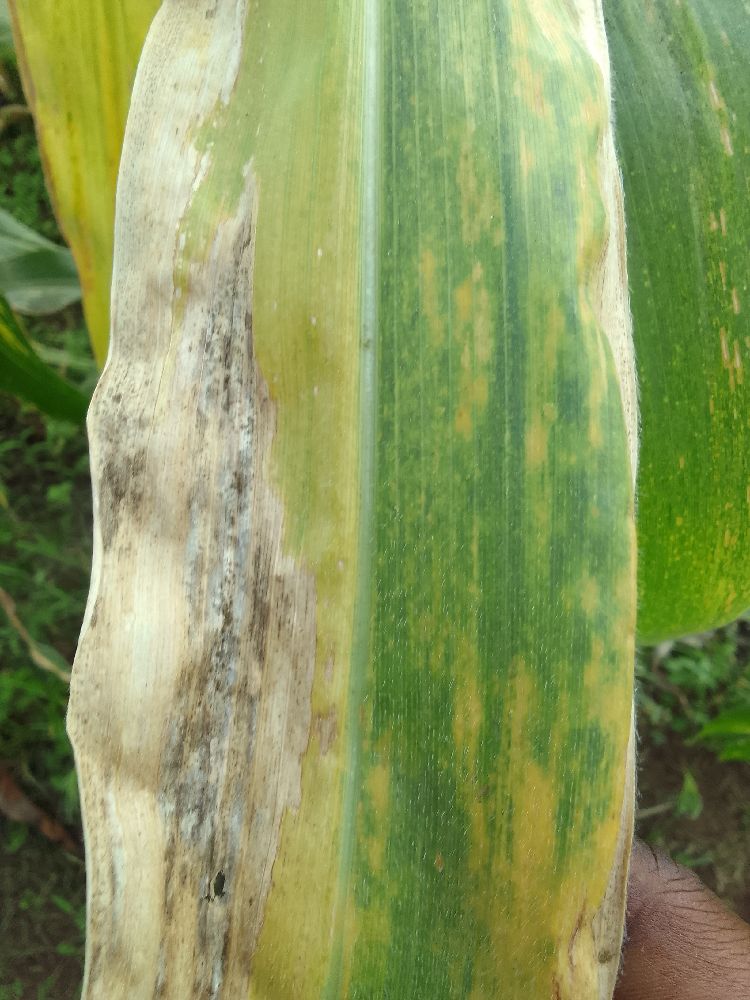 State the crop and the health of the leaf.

maize, maize lethal necrosis
